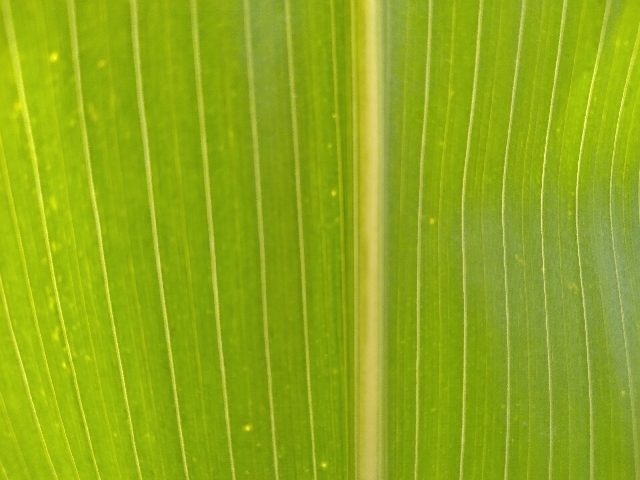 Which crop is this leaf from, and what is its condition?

maize, healthy
